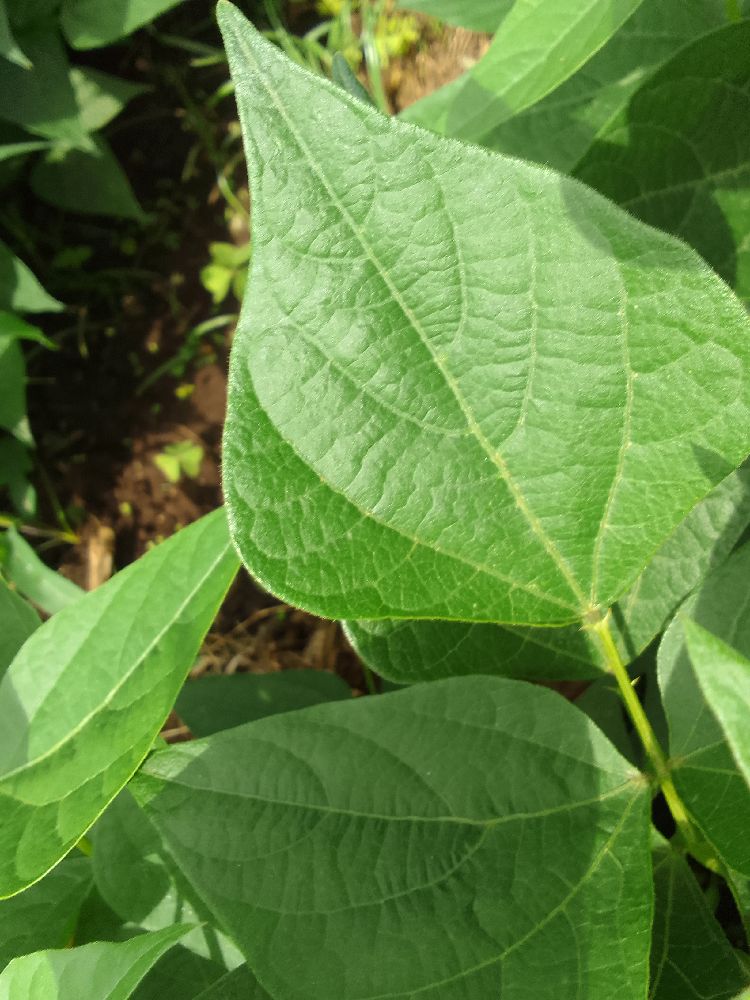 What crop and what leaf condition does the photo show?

common bean, healthy
